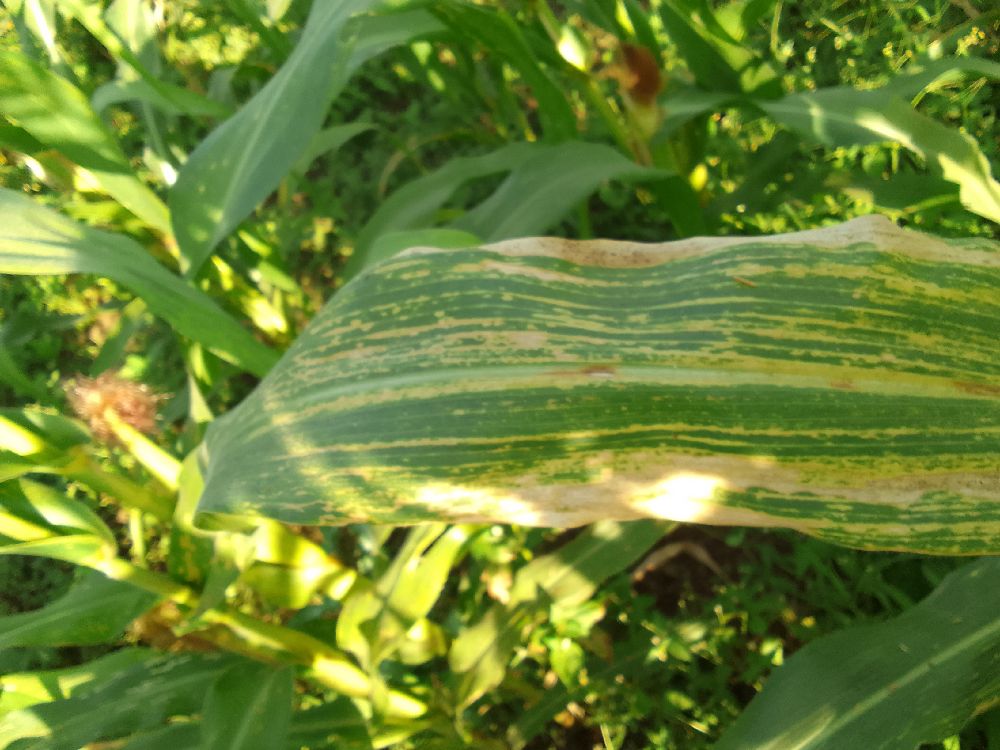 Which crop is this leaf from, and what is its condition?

maize, maize lethal necrosis
